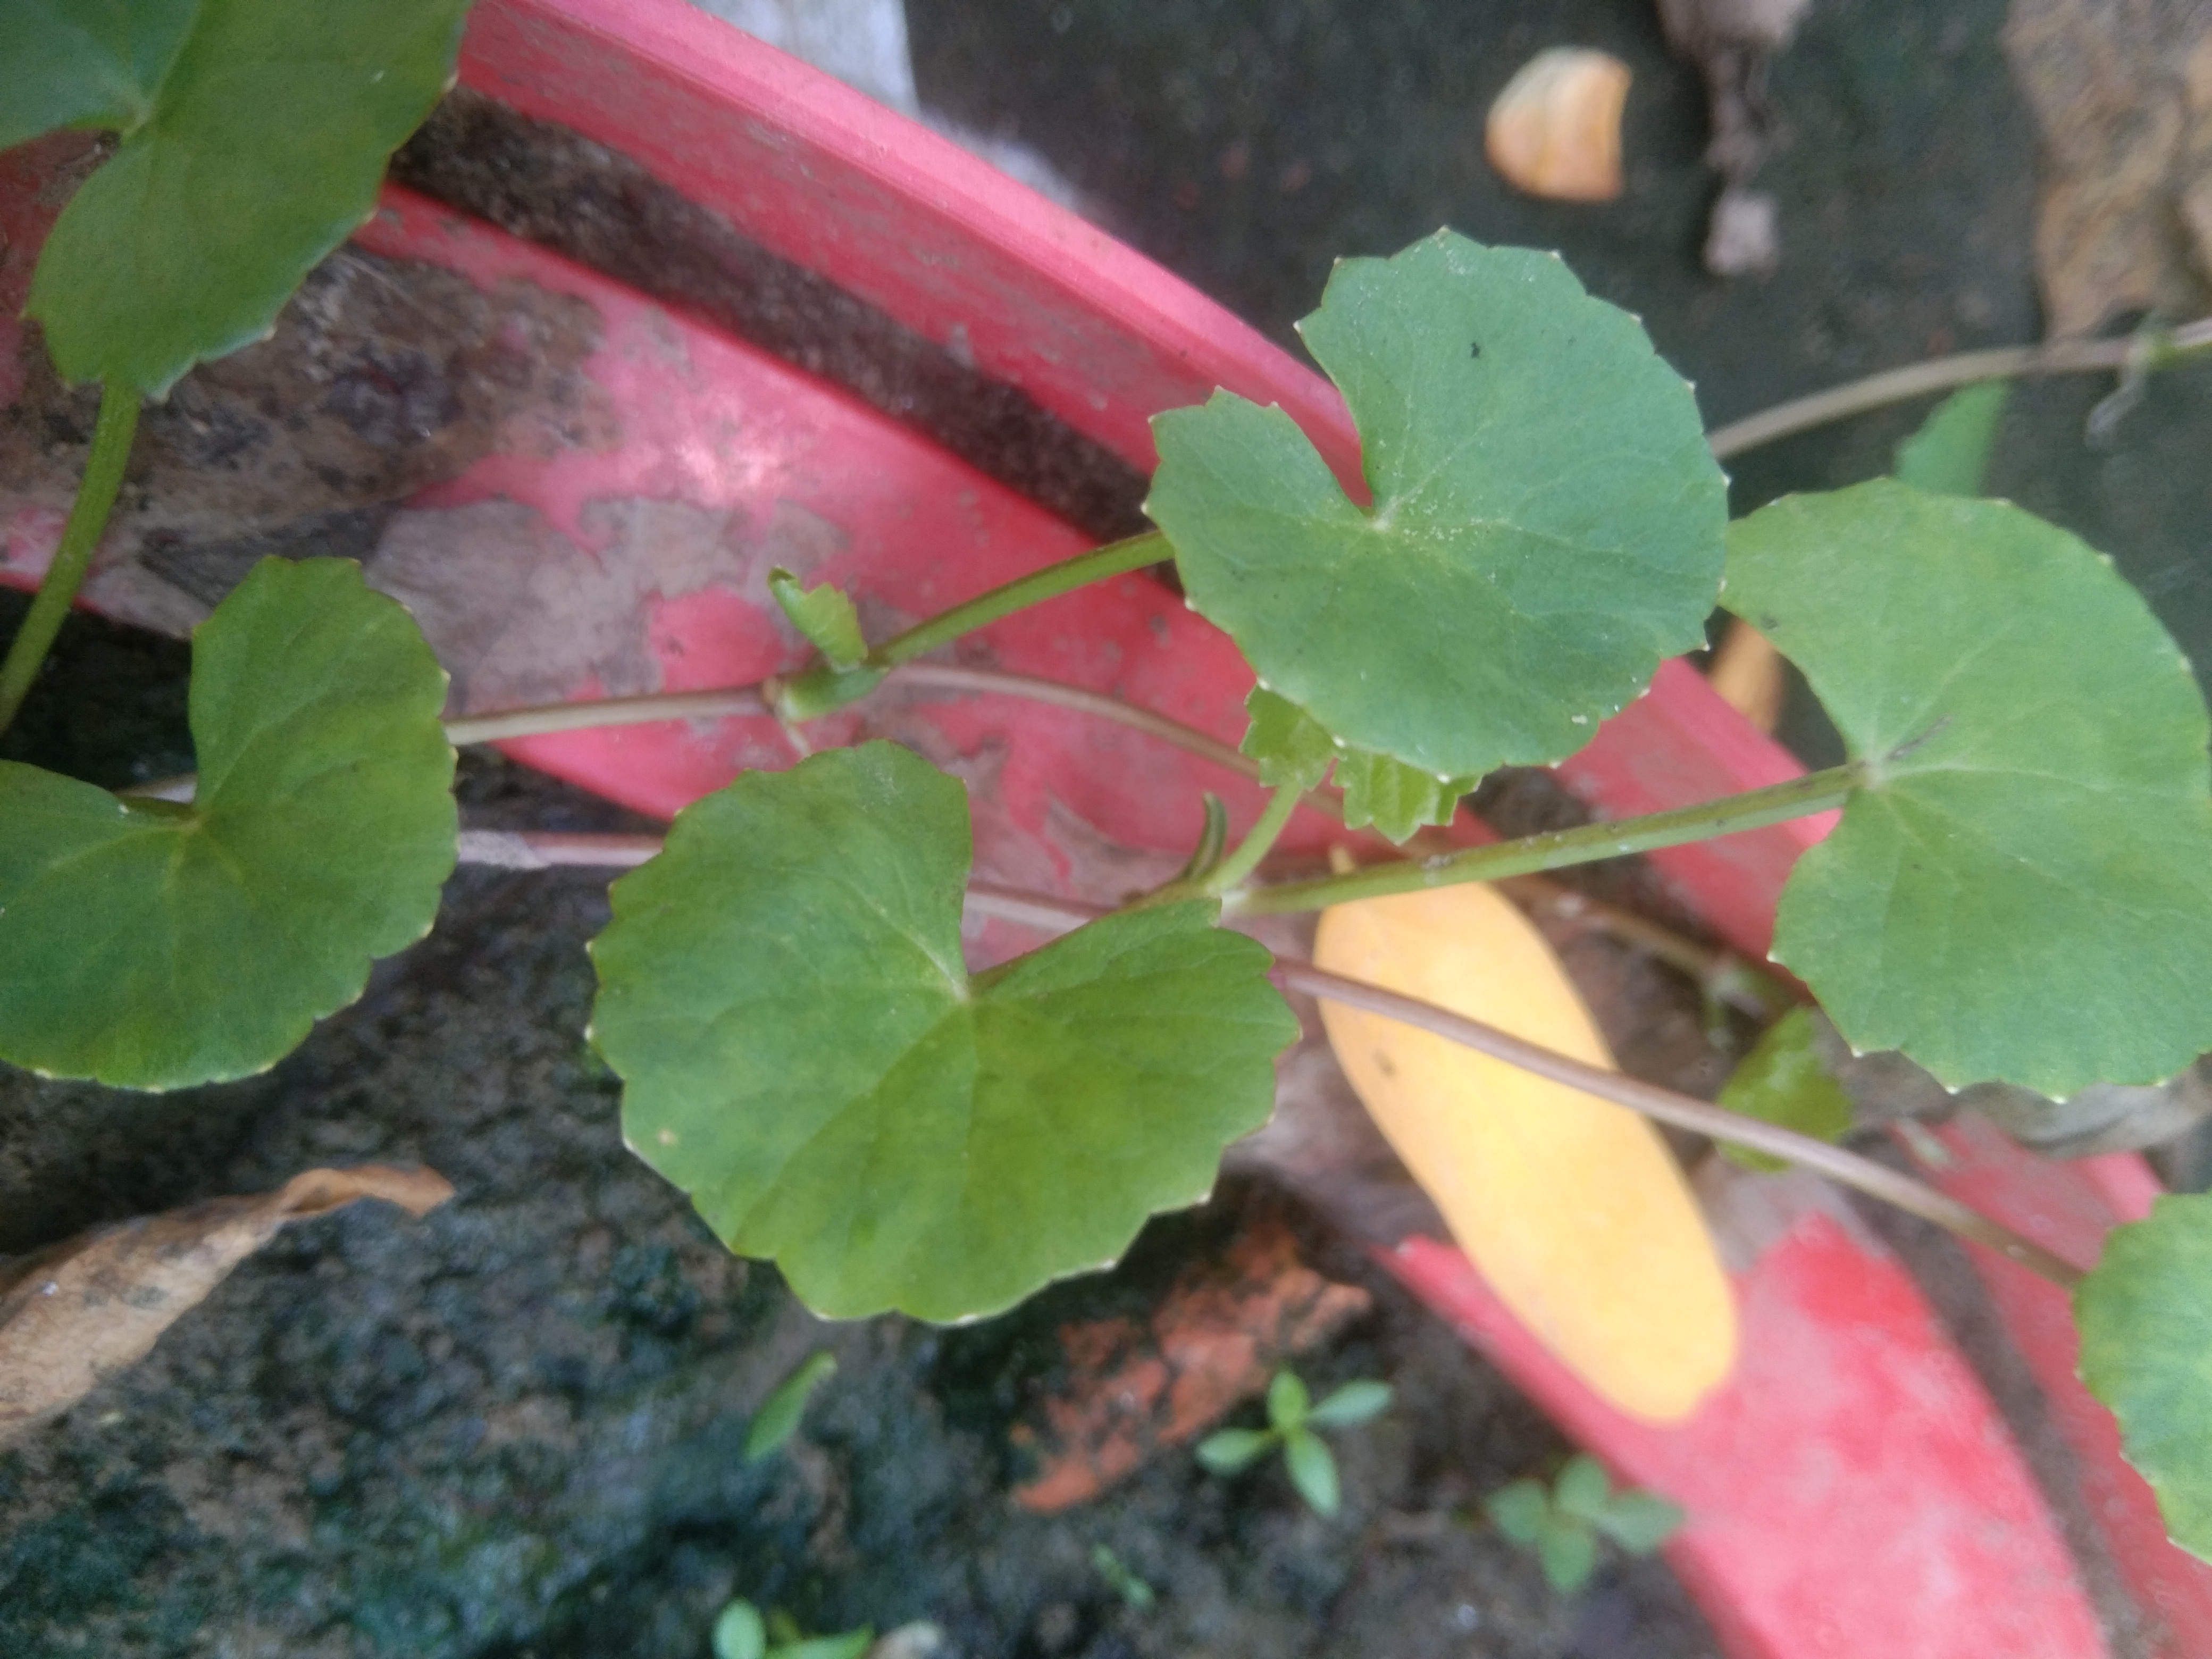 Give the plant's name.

thankuni
